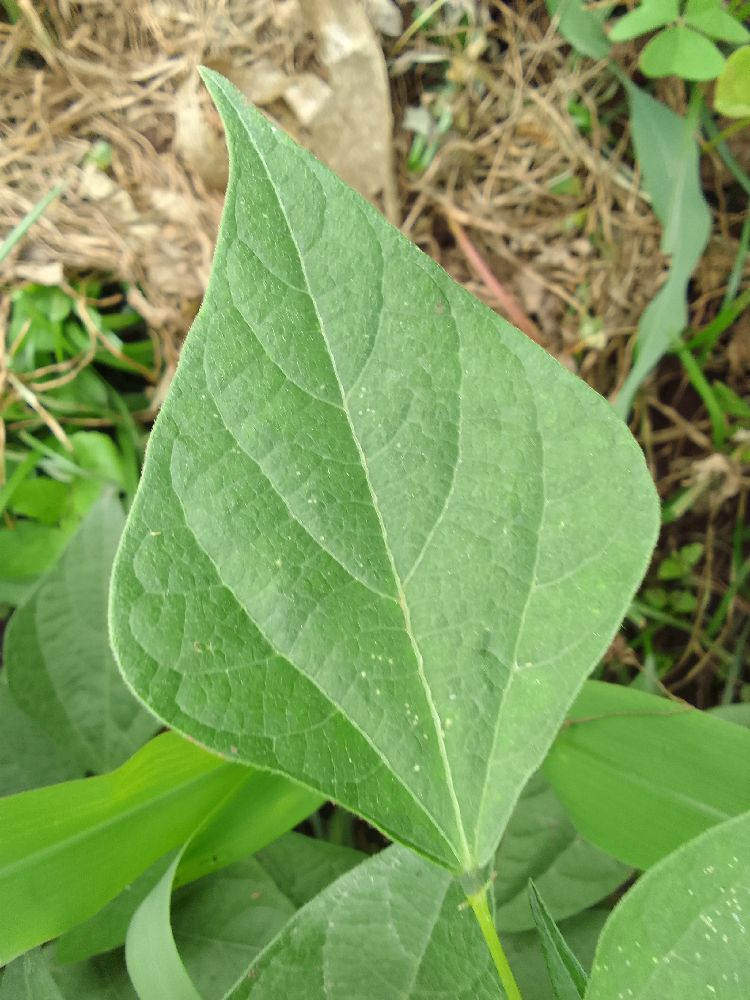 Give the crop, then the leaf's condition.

common bean, healthy
